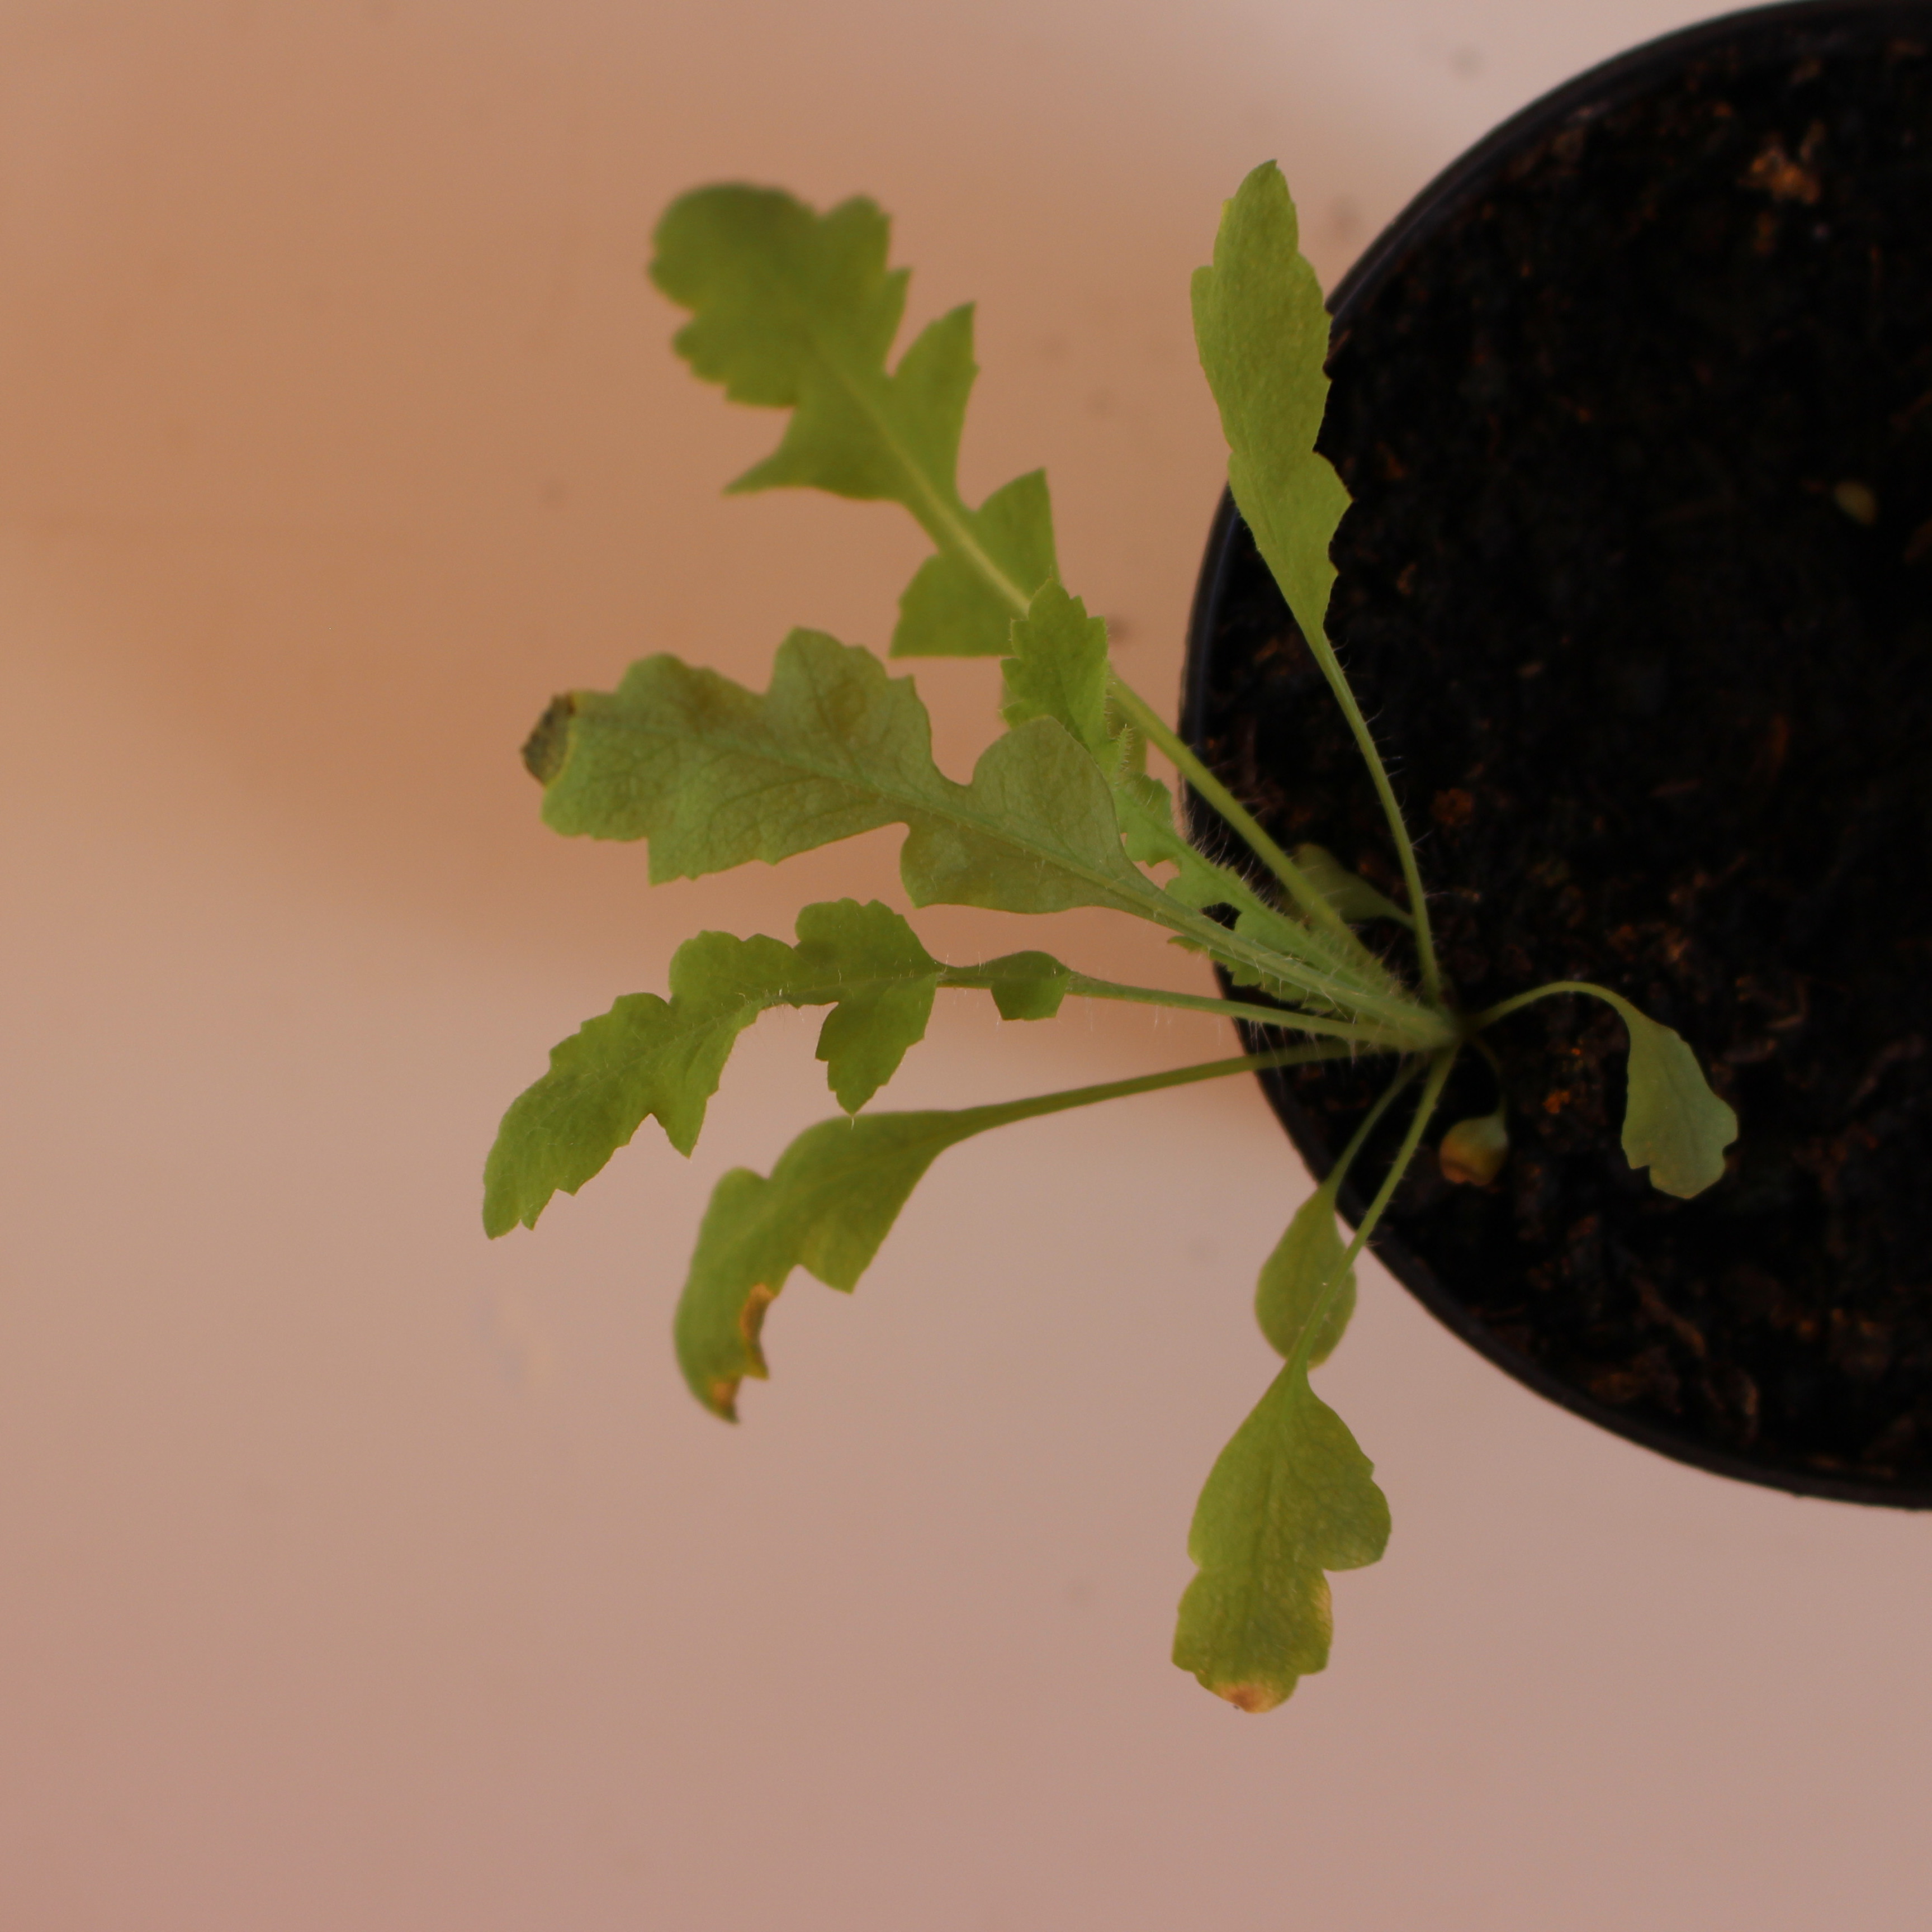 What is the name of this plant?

Papaver rhoeas
